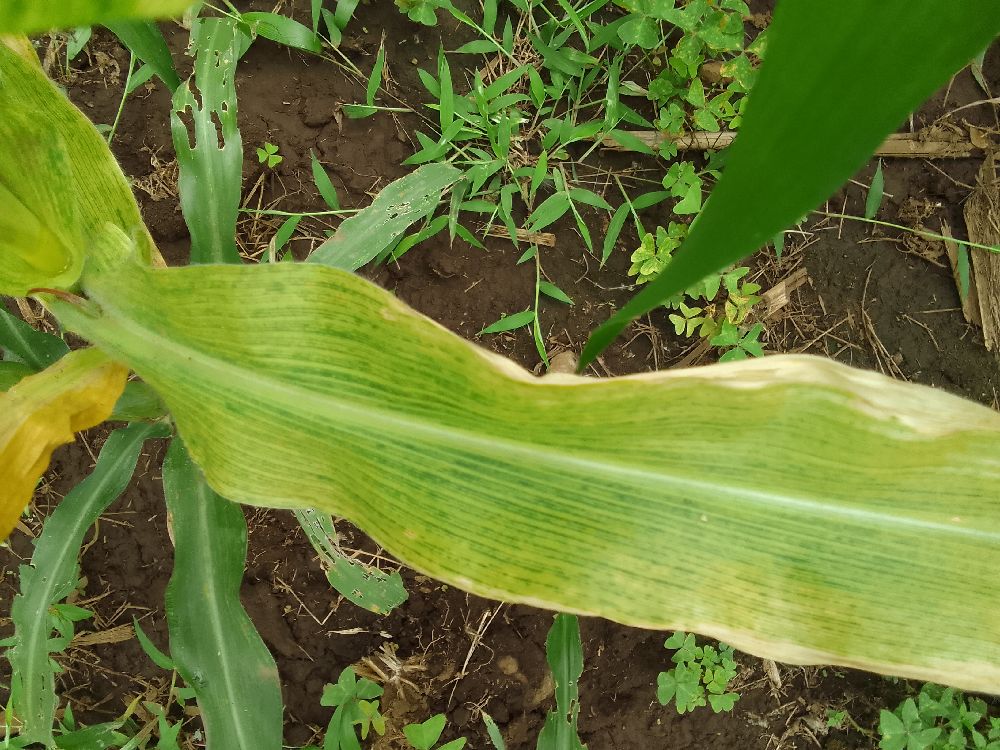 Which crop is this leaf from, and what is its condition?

maize, maize lethal necrosis
